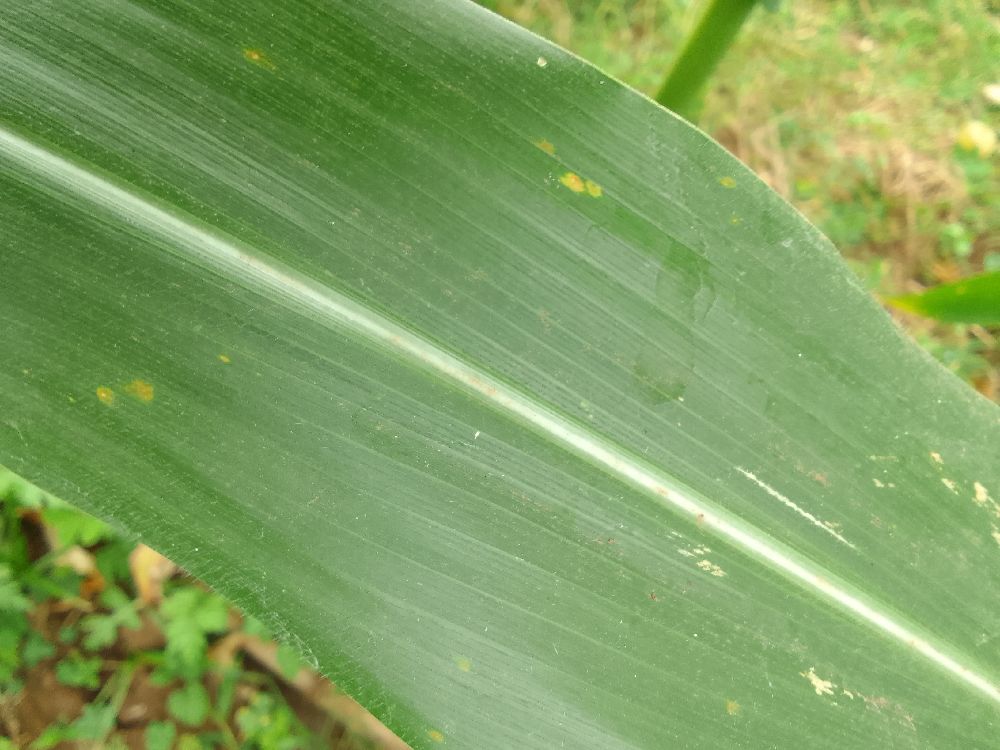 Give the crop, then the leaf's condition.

maize, healthy
